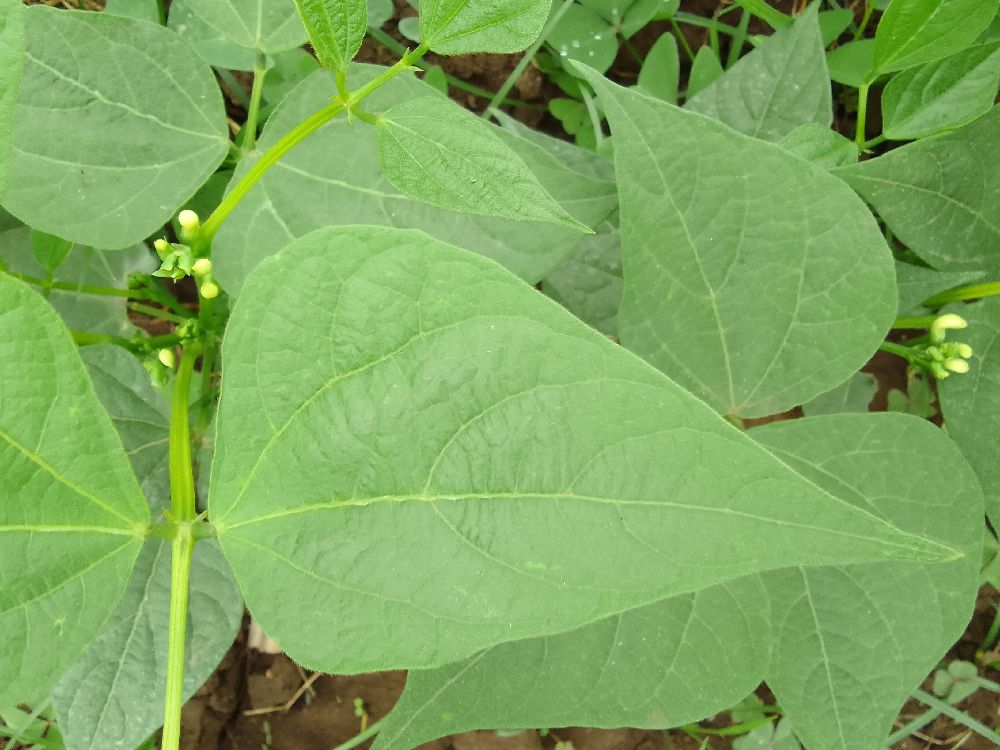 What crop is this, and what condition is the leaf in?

common bean, healthy
